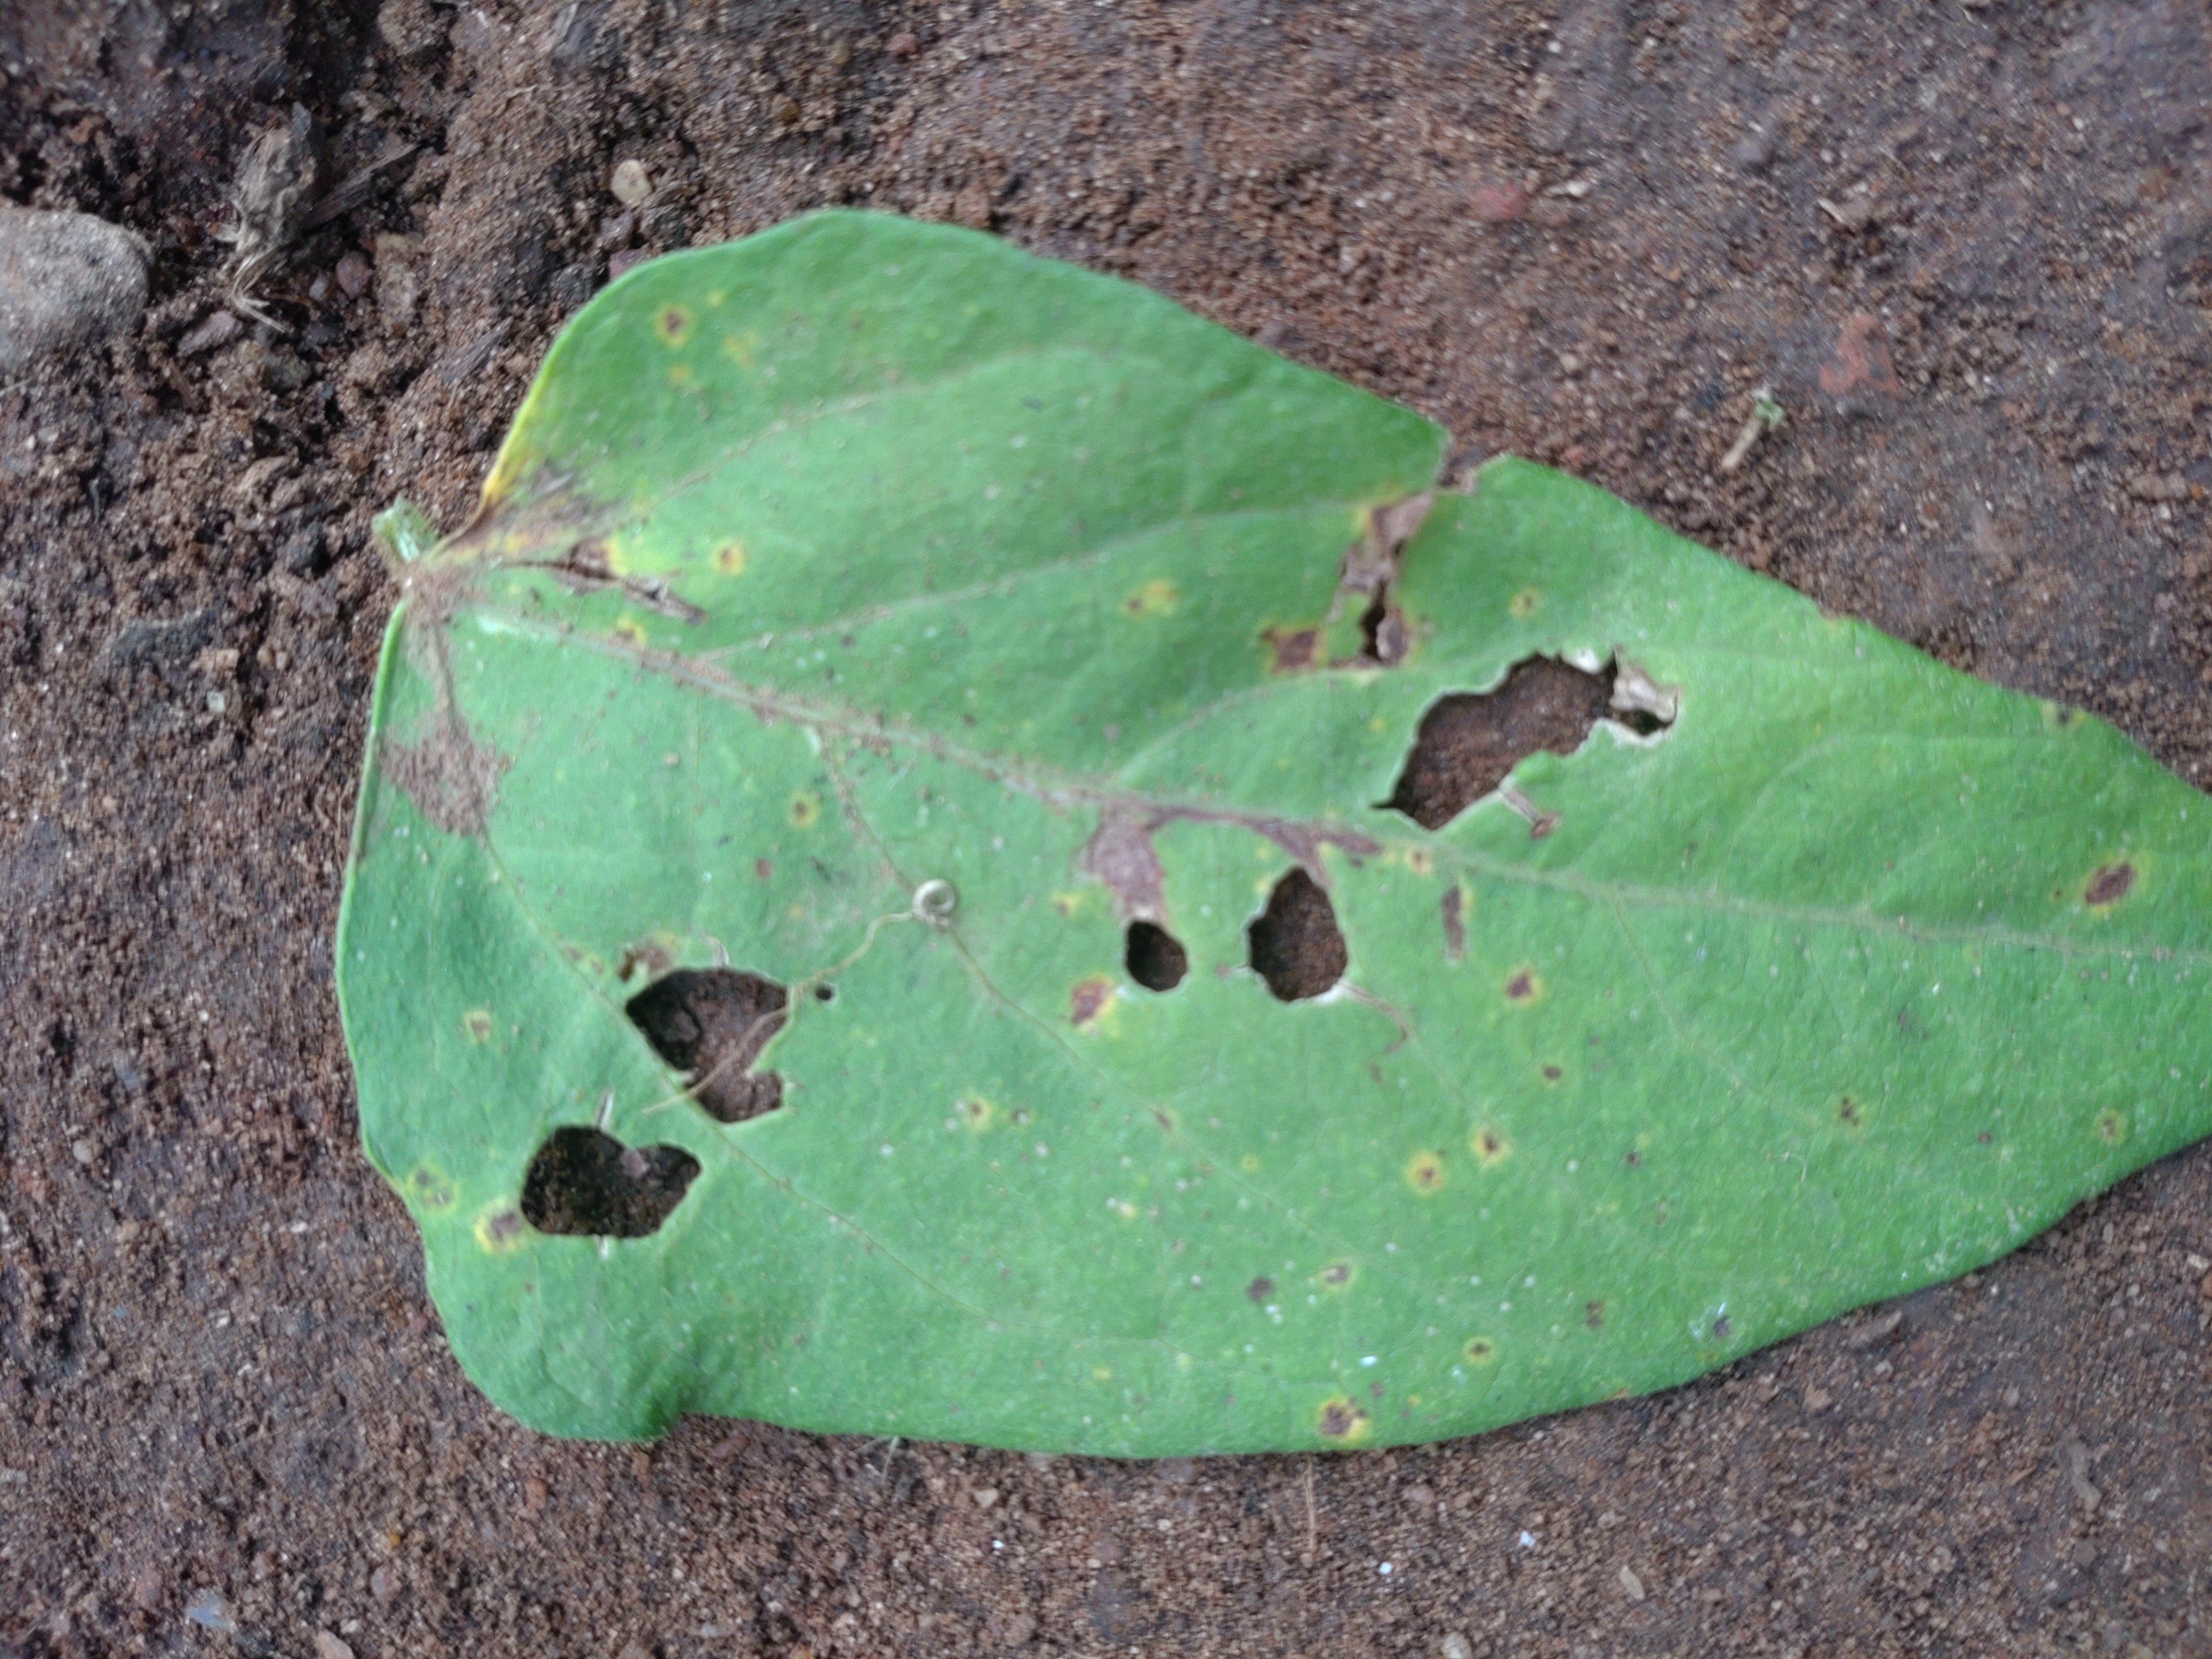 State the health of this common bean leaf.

anthracnose
